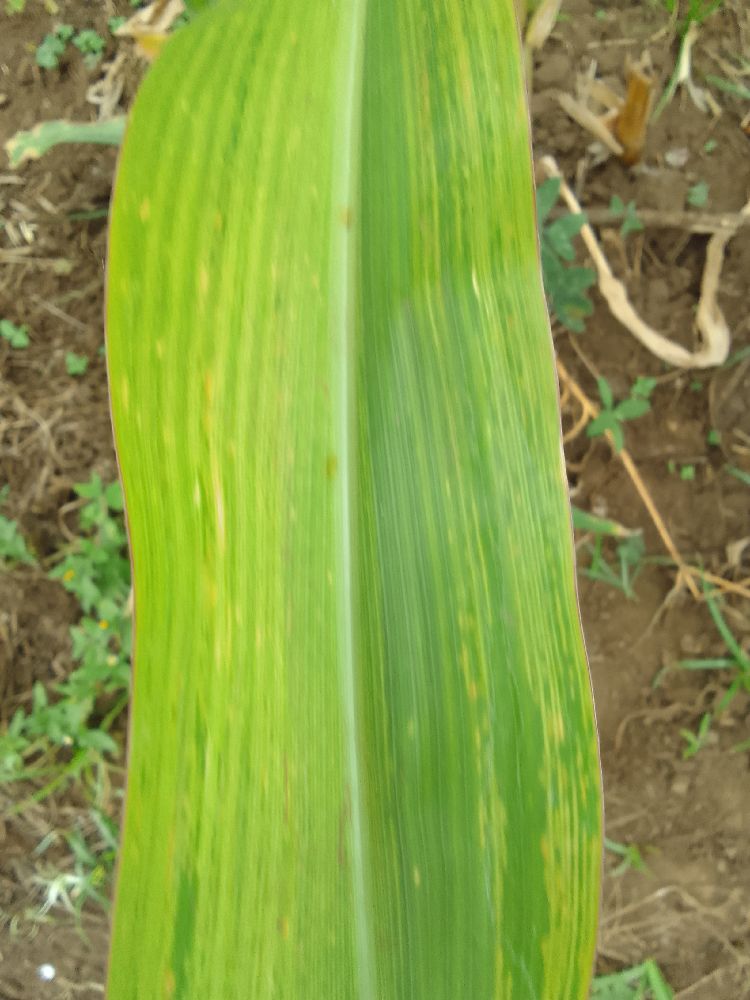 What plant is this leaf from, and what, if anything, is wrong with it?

maize, maize lethal necrosis
